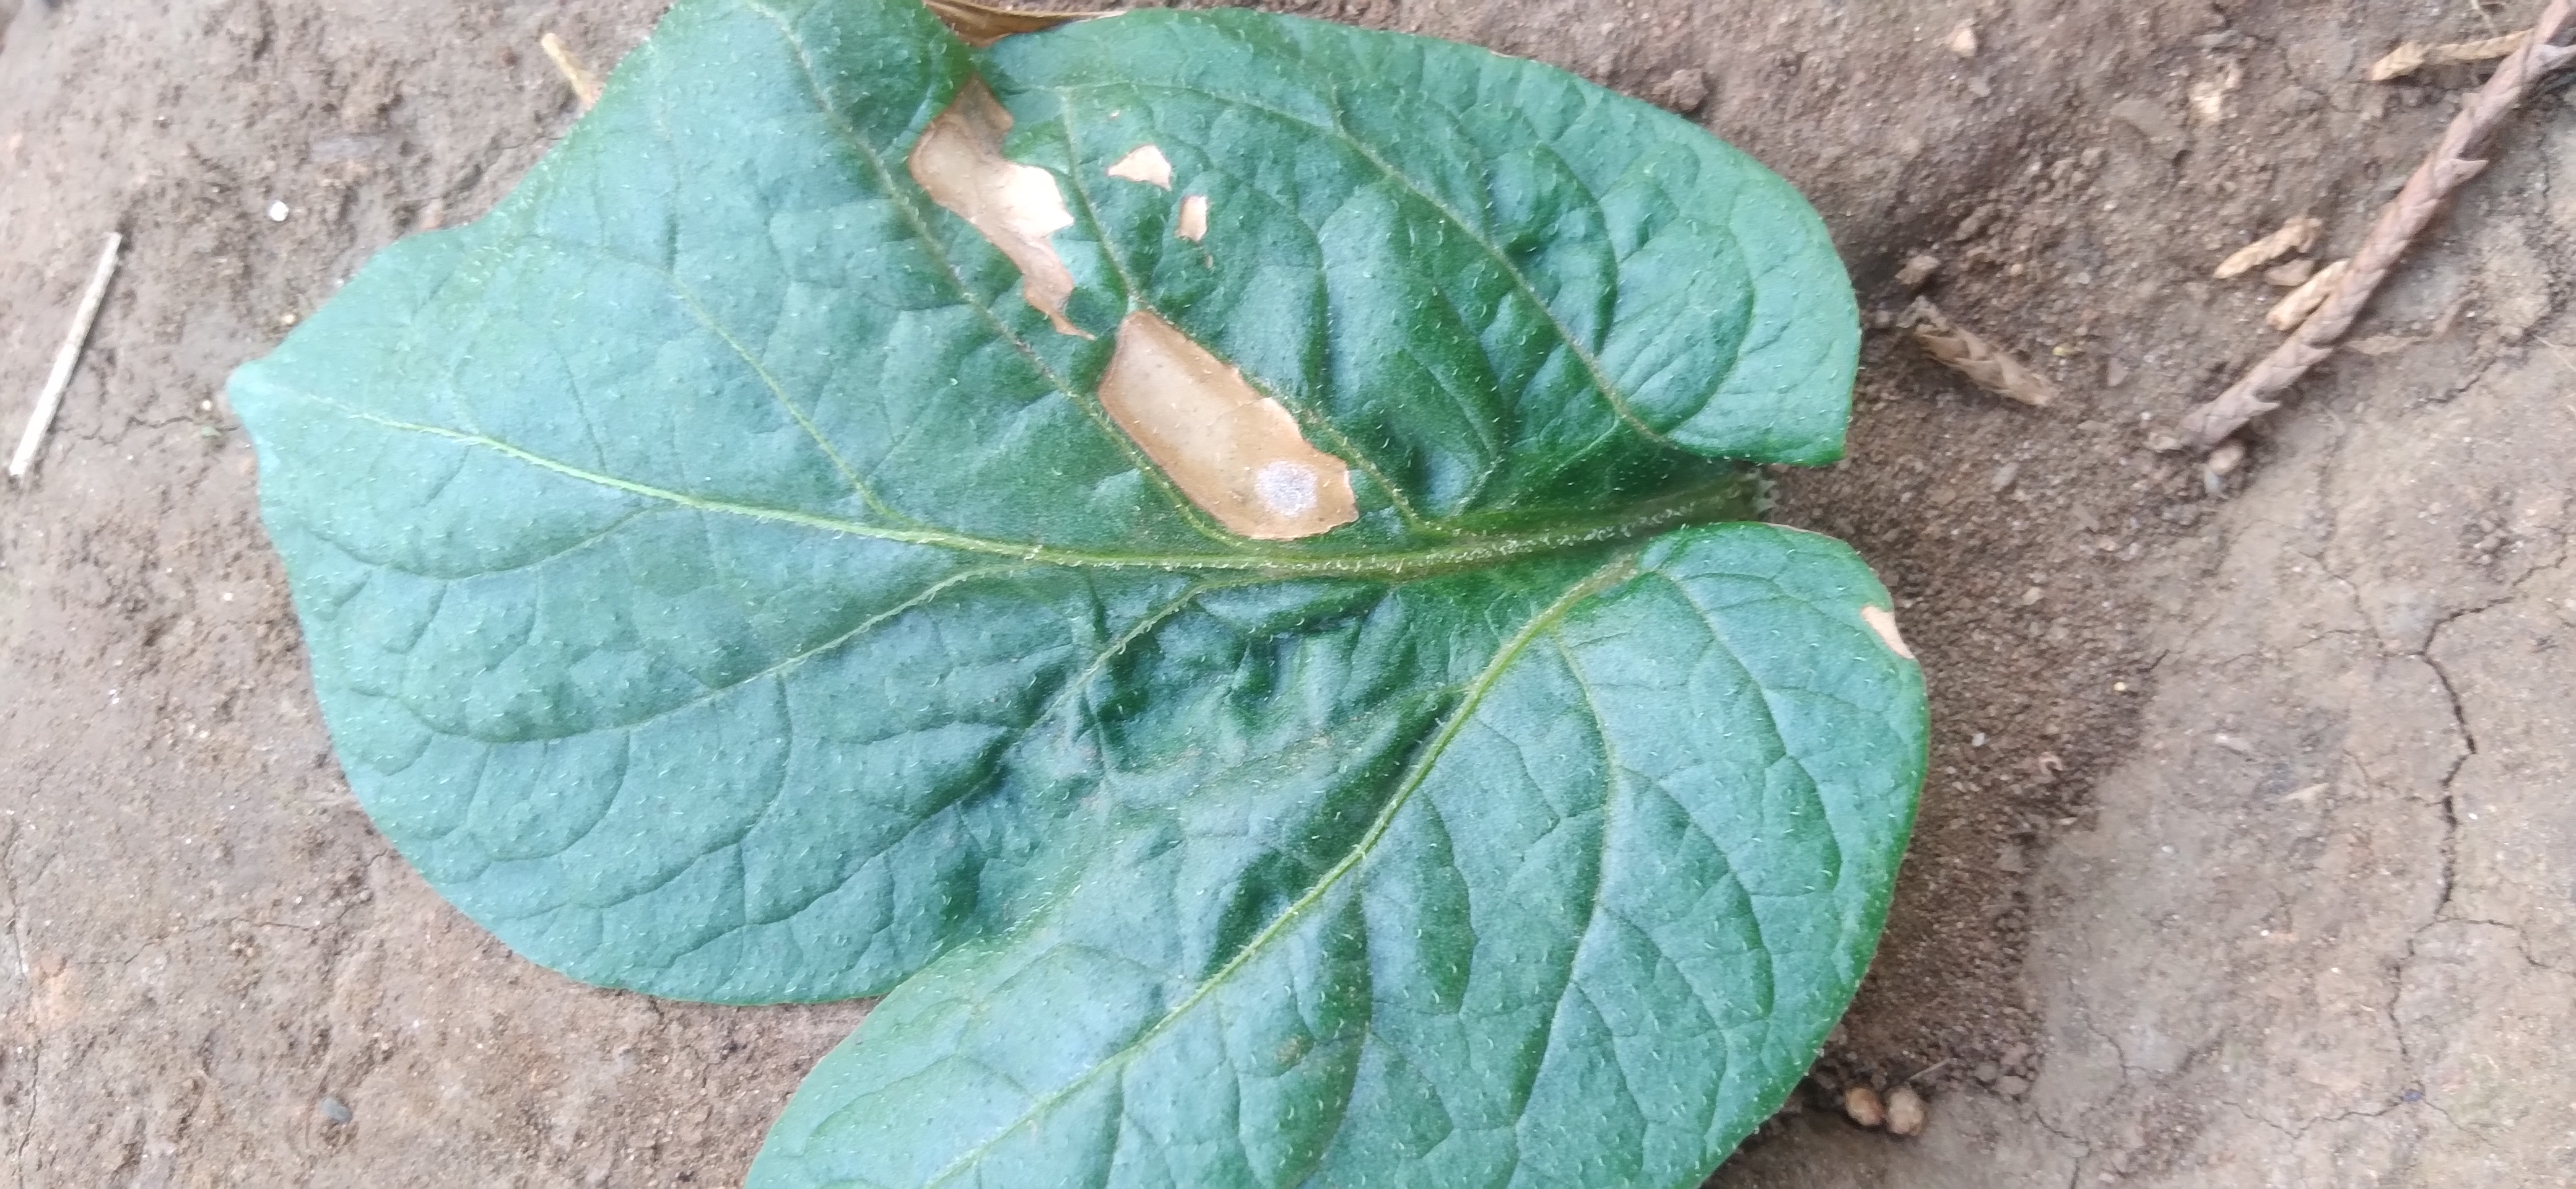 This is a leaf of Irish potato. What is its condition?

early blight
